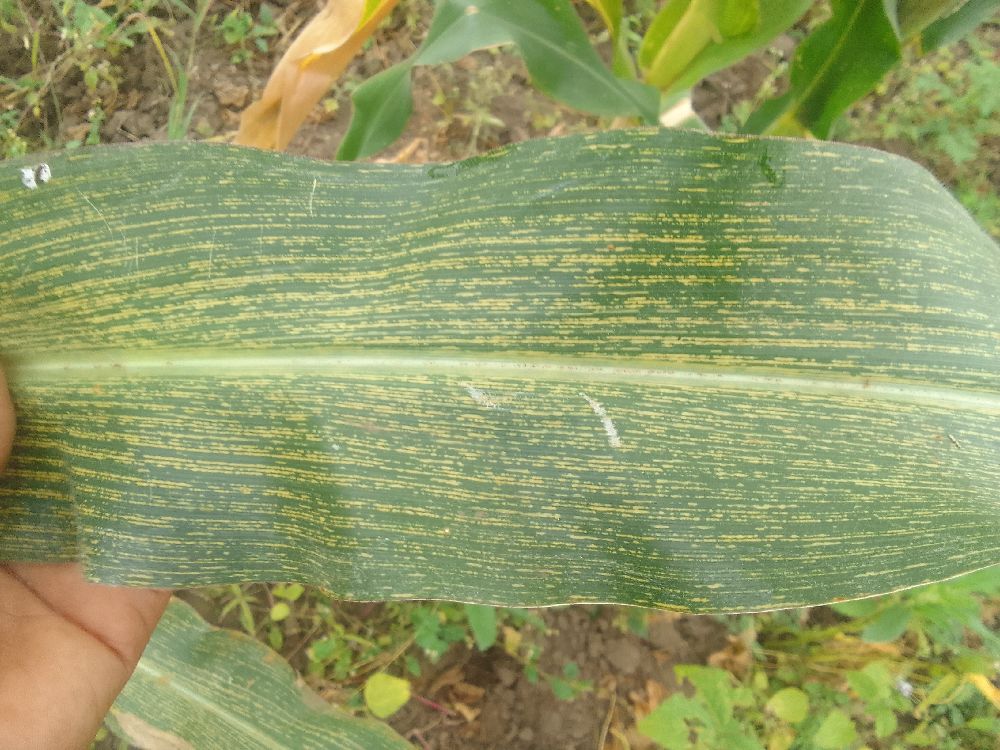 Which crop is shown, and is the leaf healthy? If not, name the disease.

maize, maize streak virus
